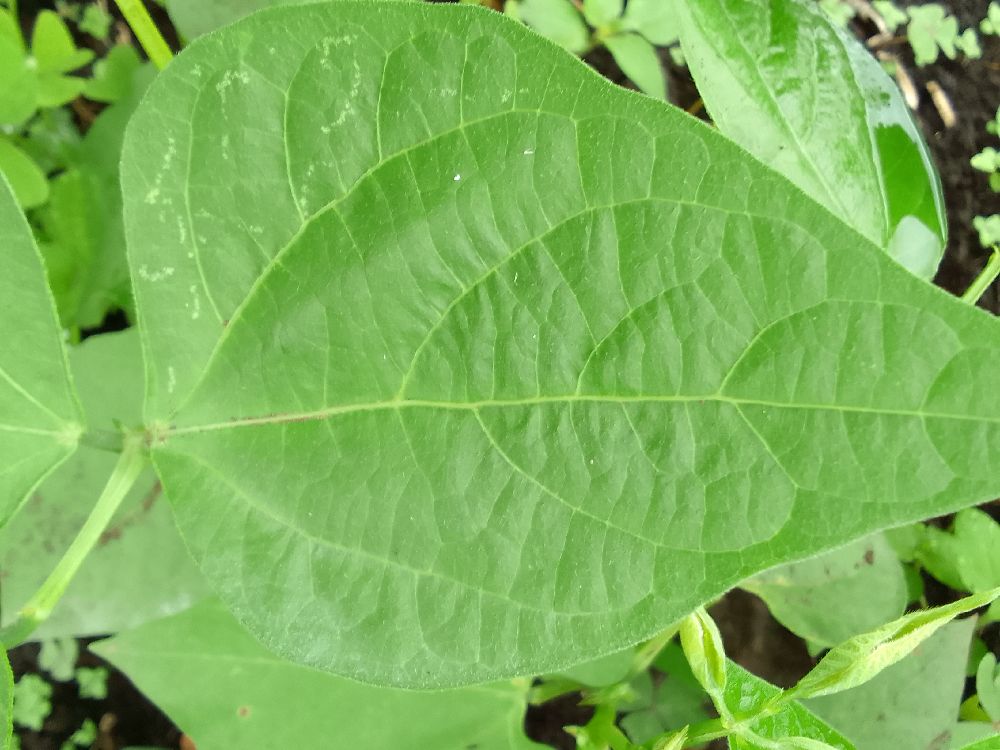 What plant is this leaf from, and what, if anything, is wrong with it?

common bean, healthy
